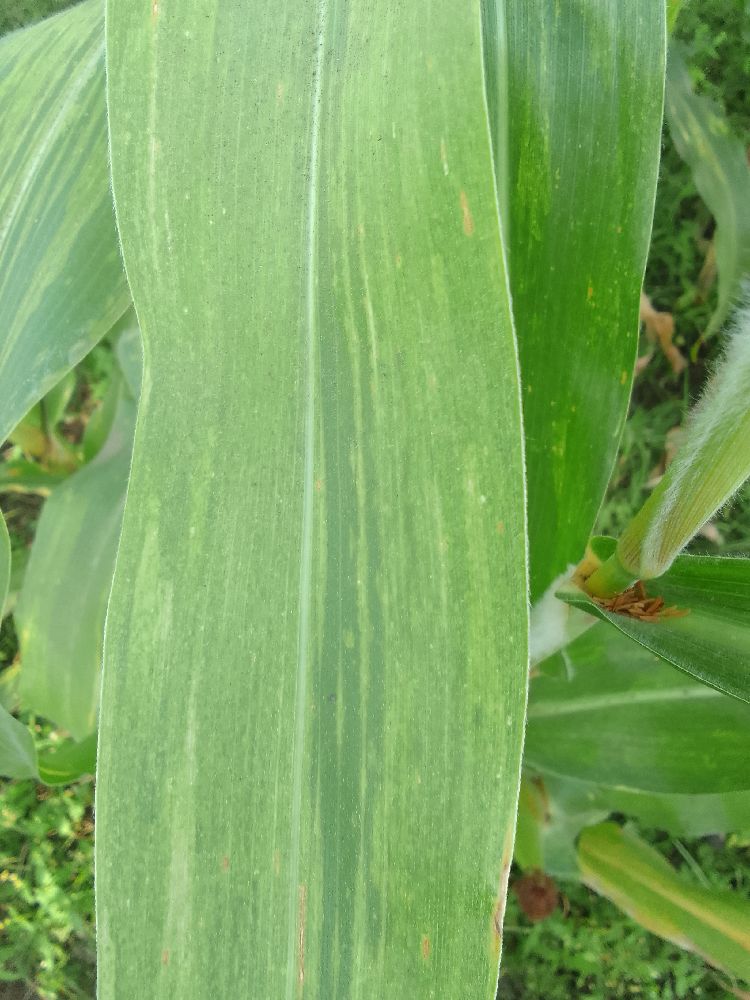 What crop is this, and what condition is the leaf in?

maize, maize lethal necrosis
